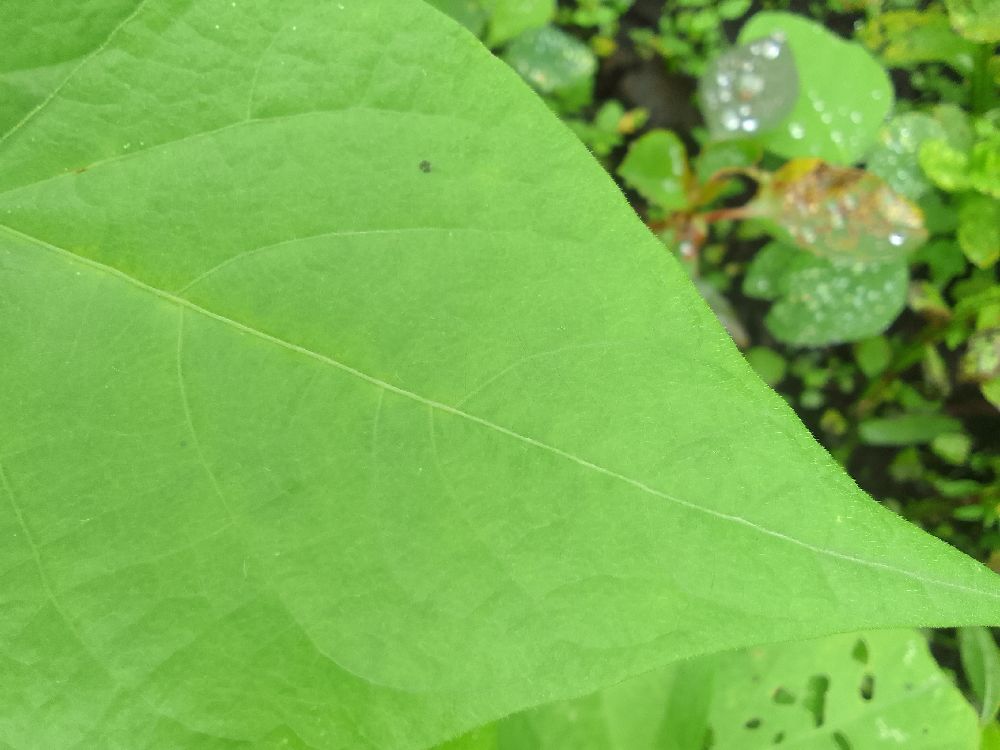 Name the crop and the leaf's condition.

common bean, healthy
